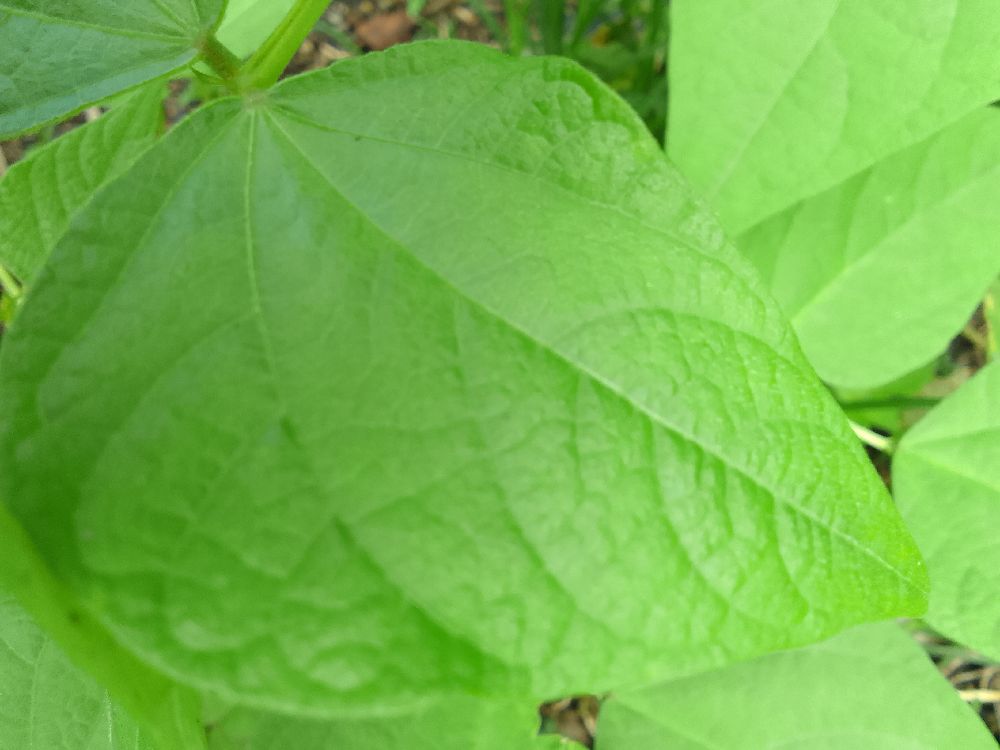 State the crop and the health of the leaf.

common bean, healthy
